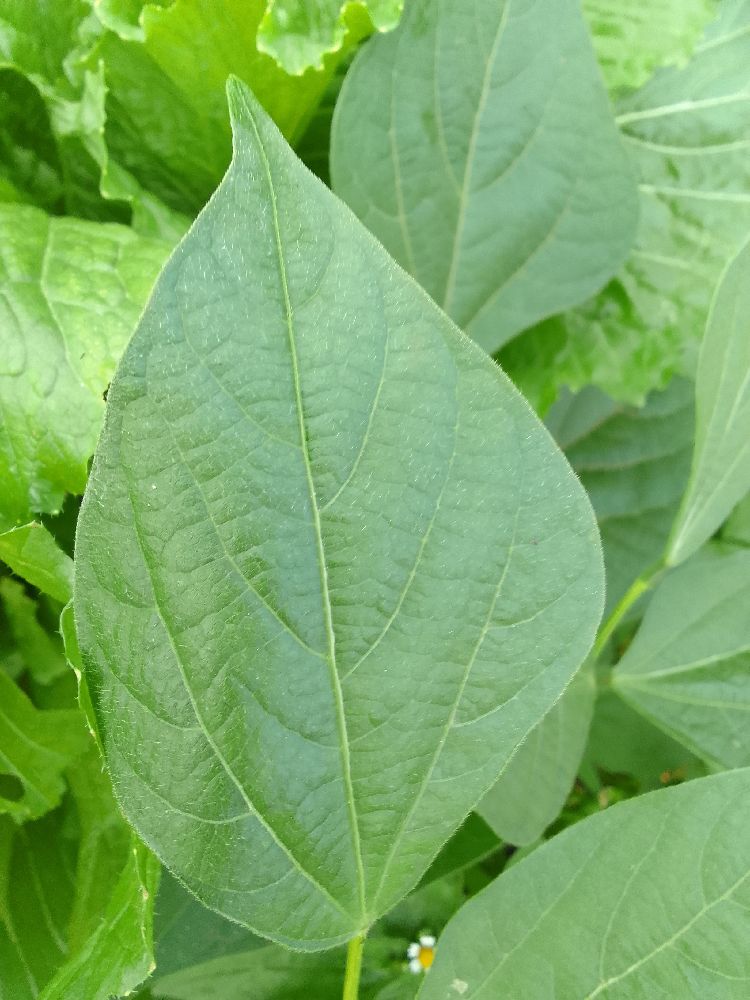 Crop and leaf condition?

common bean, healthy
